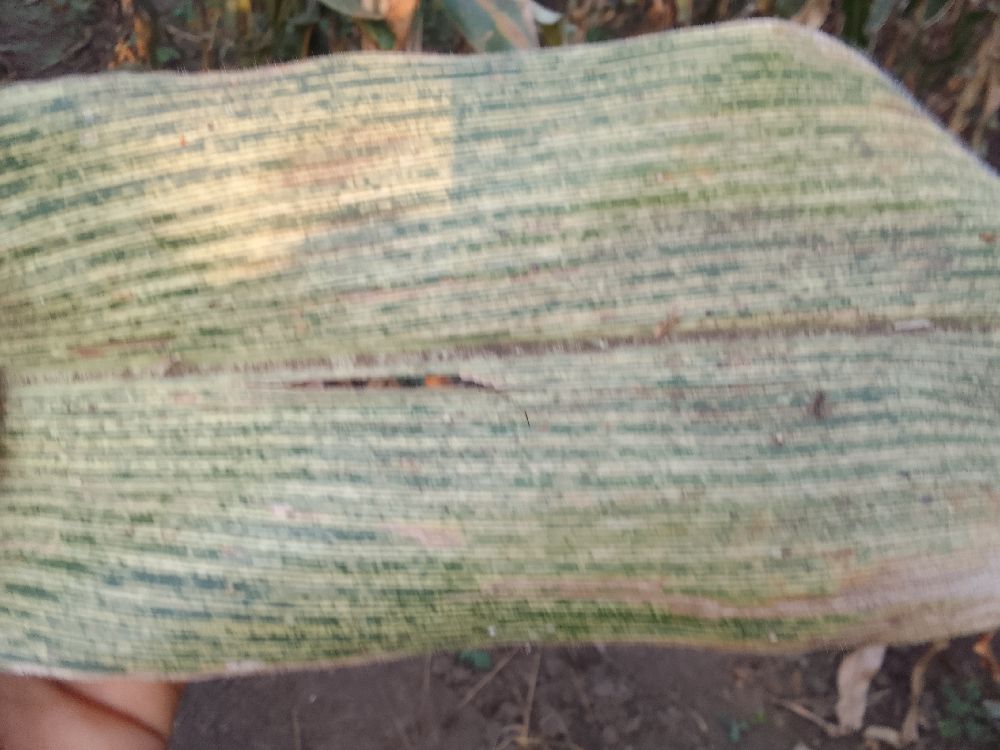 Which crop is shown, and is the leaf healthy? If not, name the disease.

maize, maize streak virus
